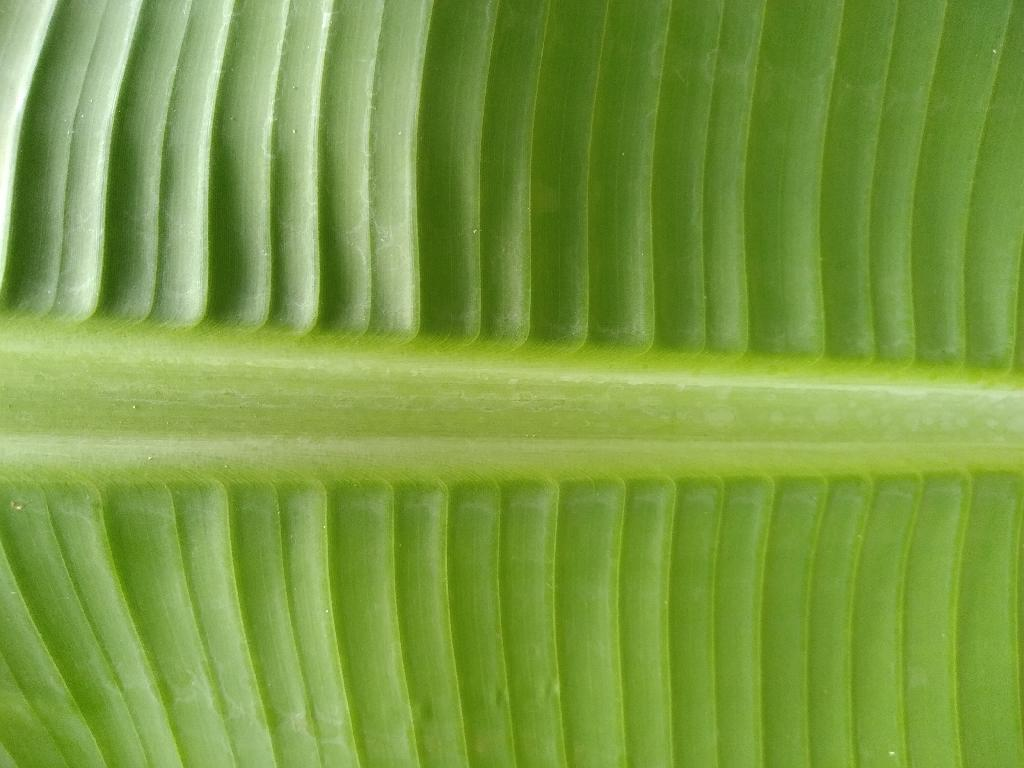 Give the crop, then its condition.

banana, healthy
